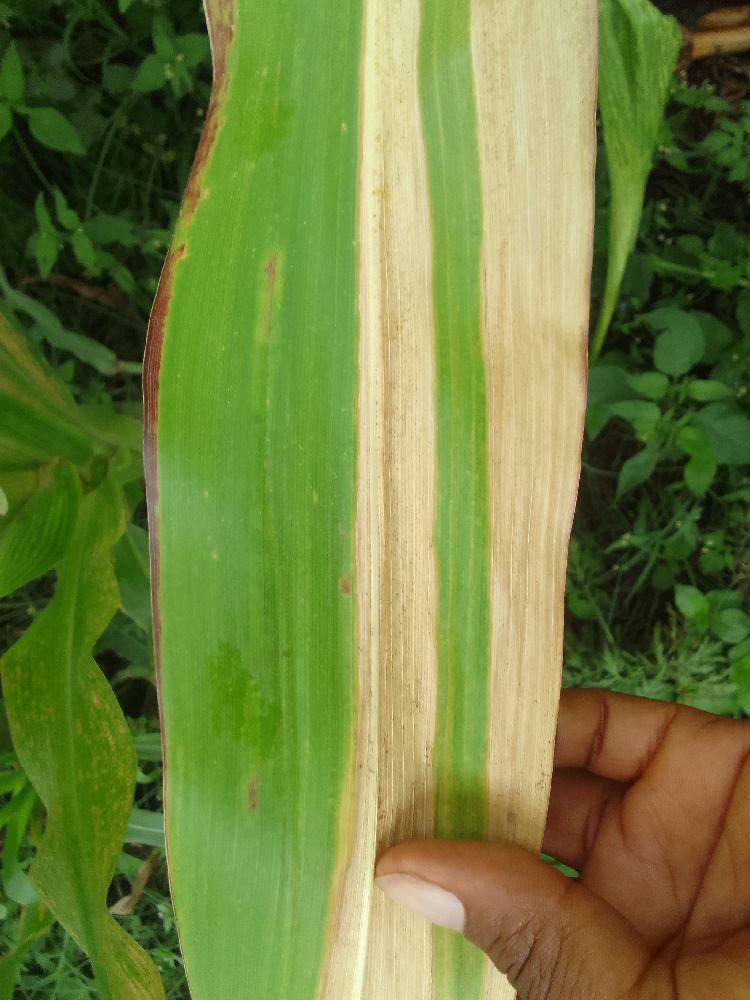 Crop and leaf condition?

maize, maize lethal necrosis
